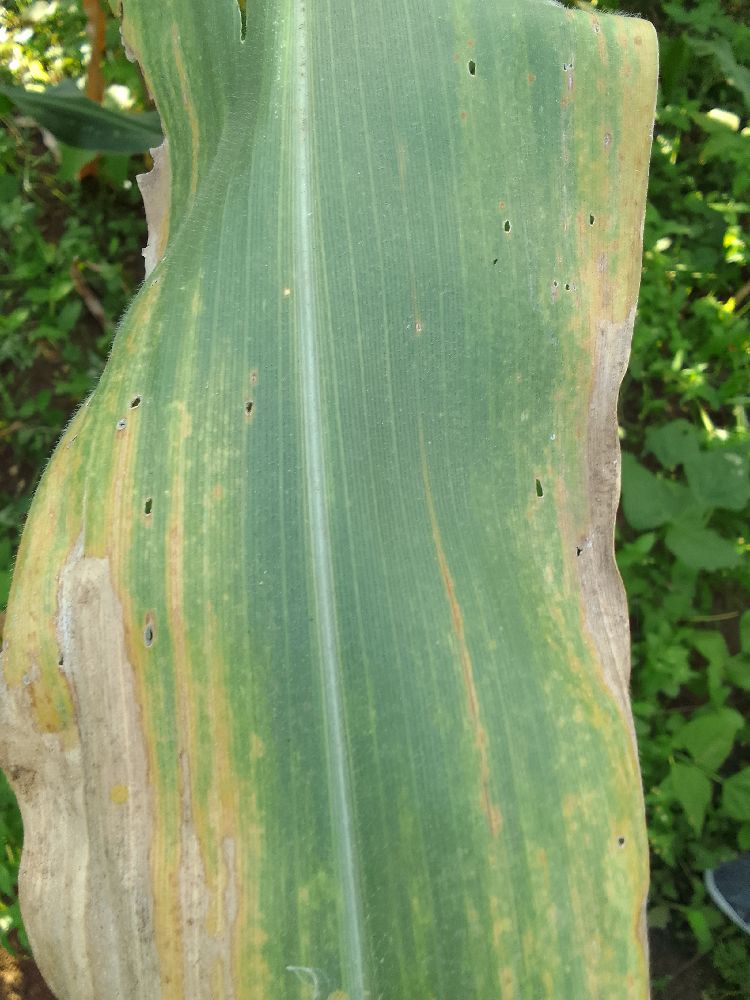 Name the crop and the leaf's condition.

maize, maize lethal necrosis
